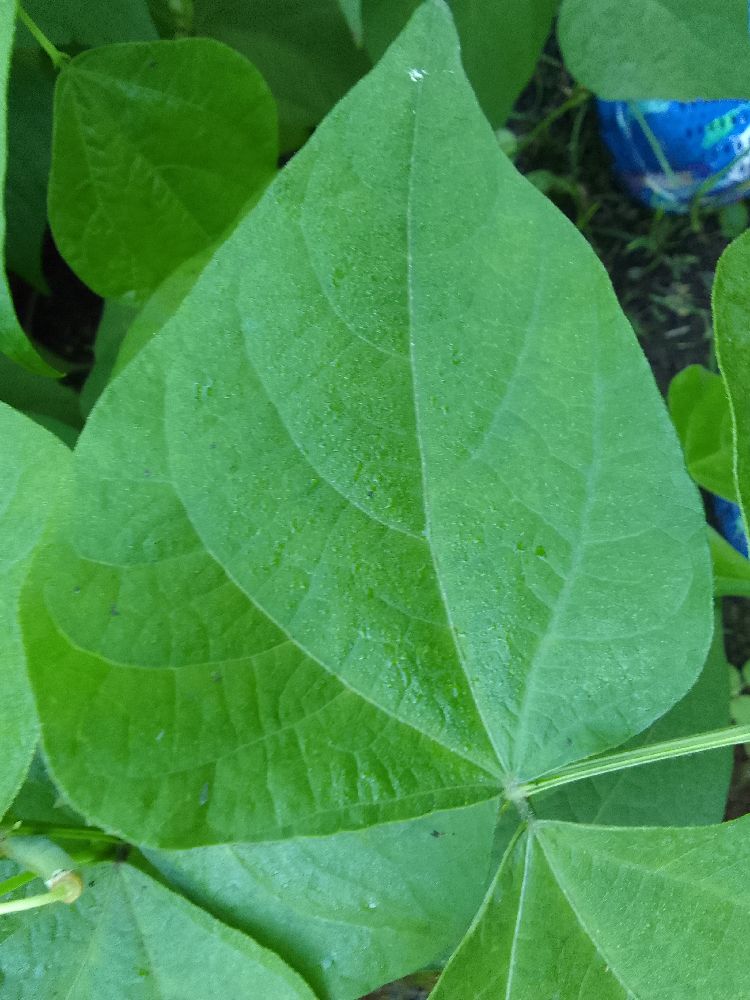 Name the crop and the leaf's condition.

common bean, healthy
